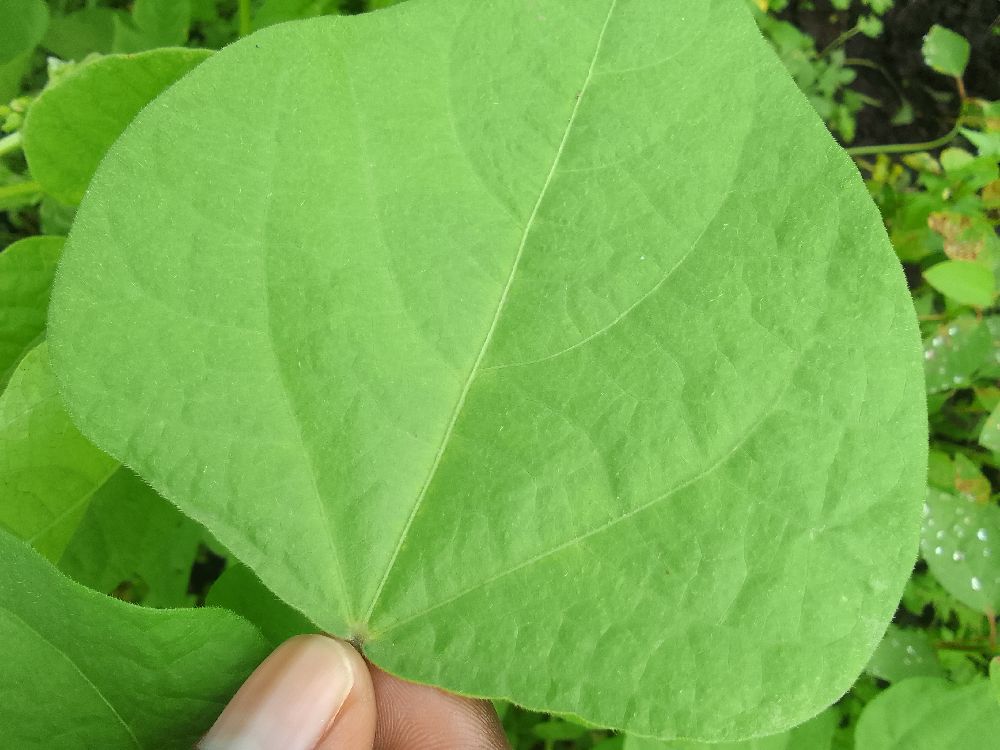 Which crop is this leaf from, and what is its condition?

common bean, healthy
